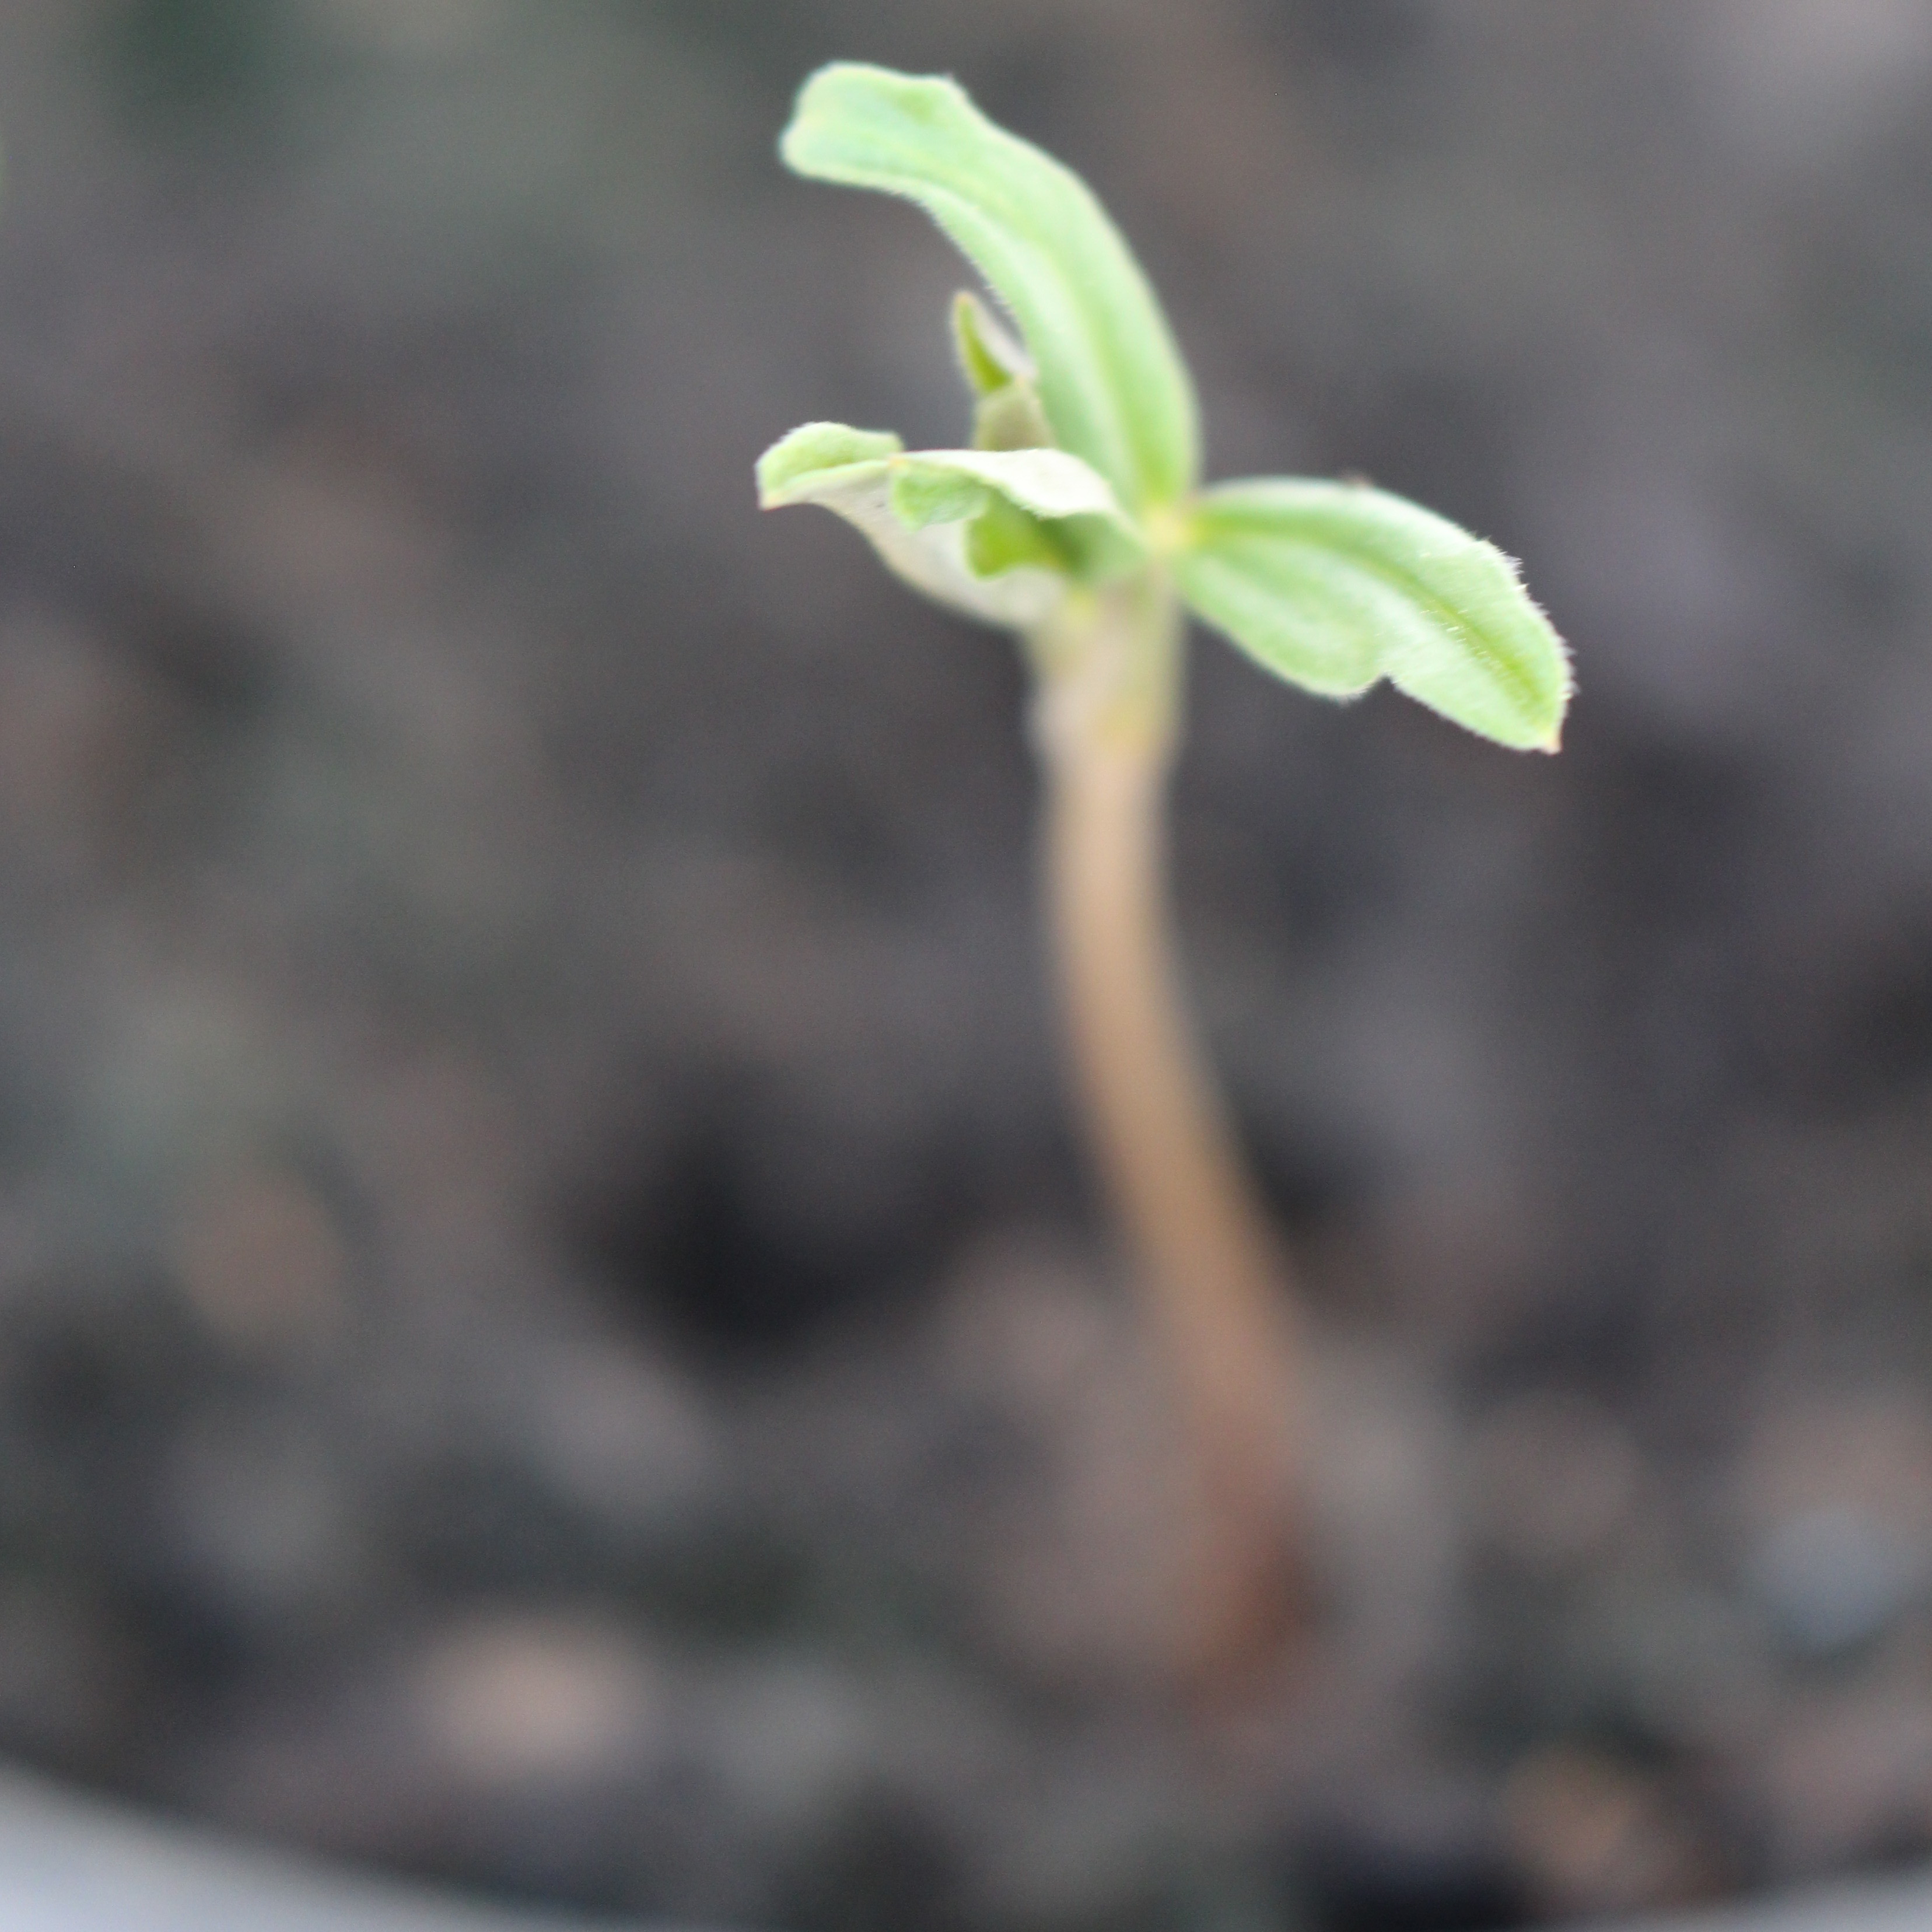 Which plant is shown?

Vicia sativa
